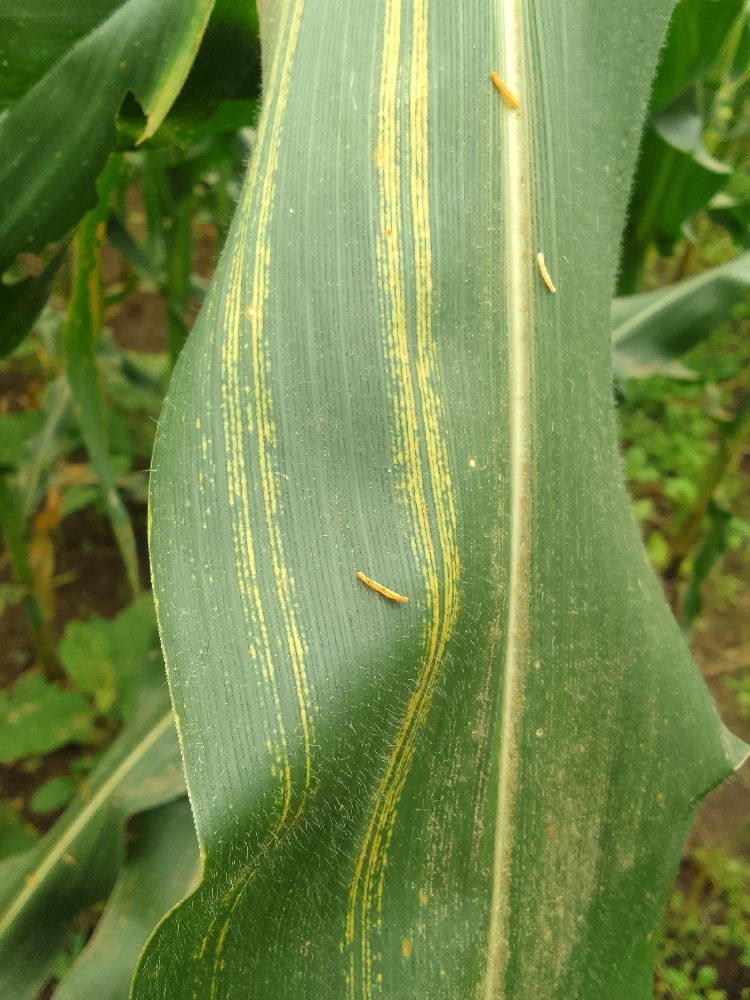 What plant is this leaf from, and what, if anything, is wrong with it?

maize, maize streak virus
